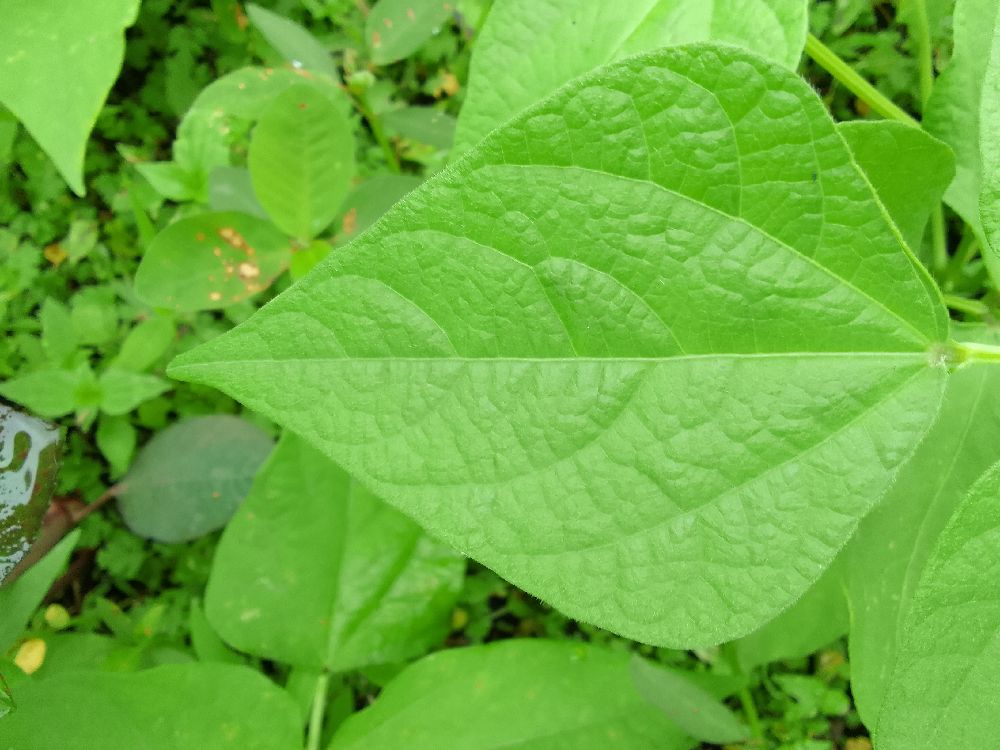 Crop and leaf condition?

common bean, healthy
